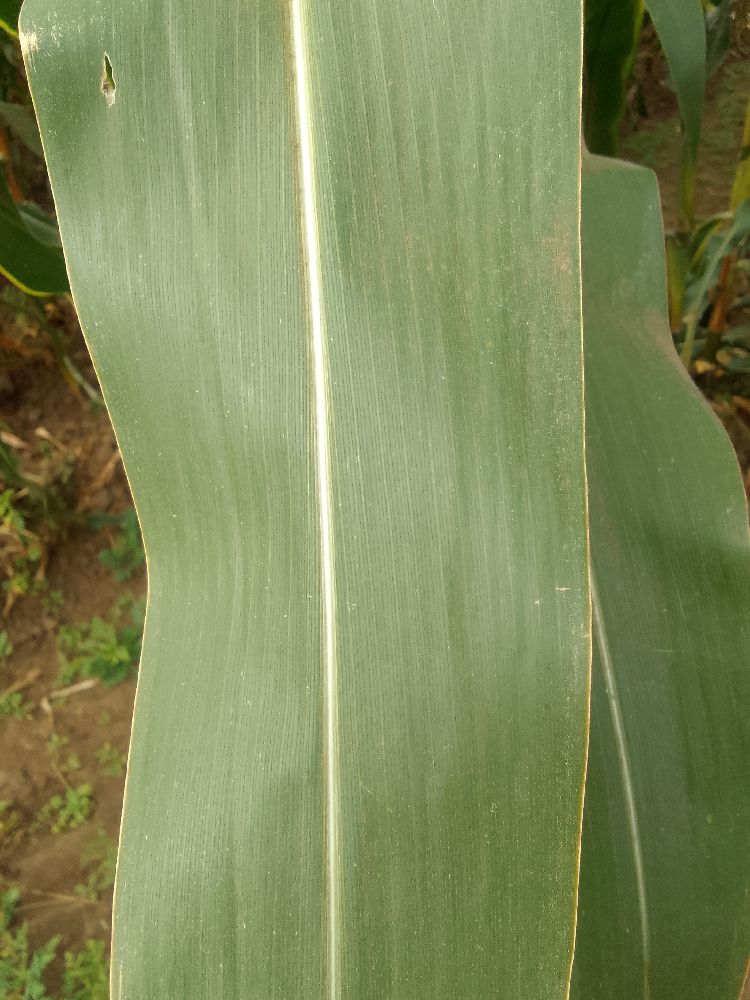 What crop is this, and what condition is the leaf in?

maize, healthy
